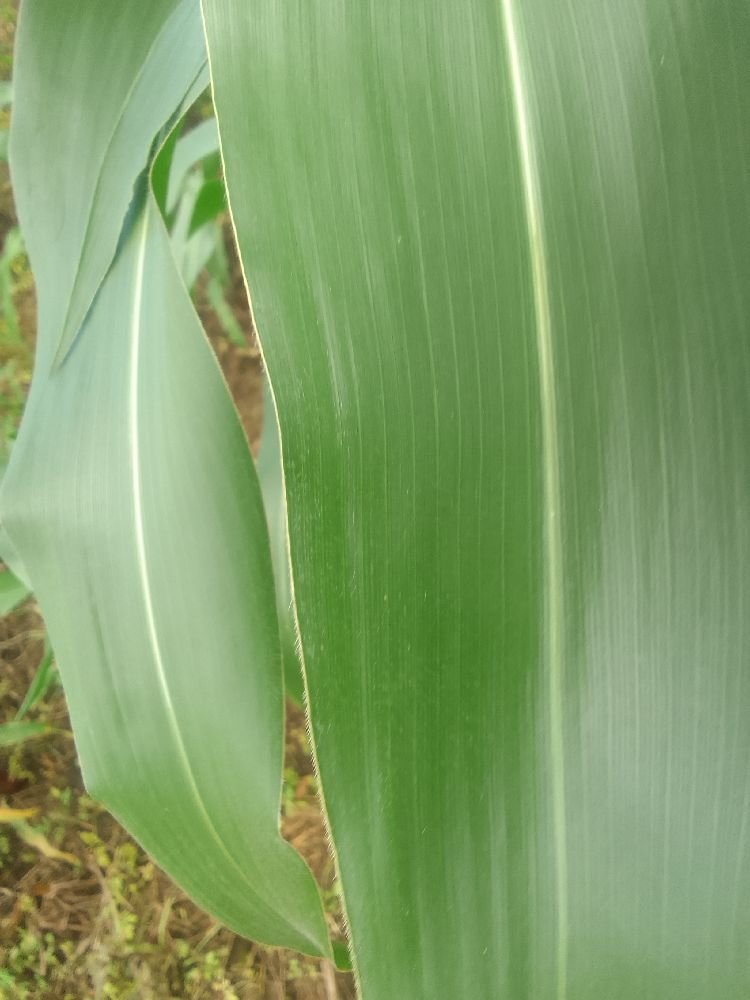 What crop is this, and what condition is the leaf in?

maize, healthy
